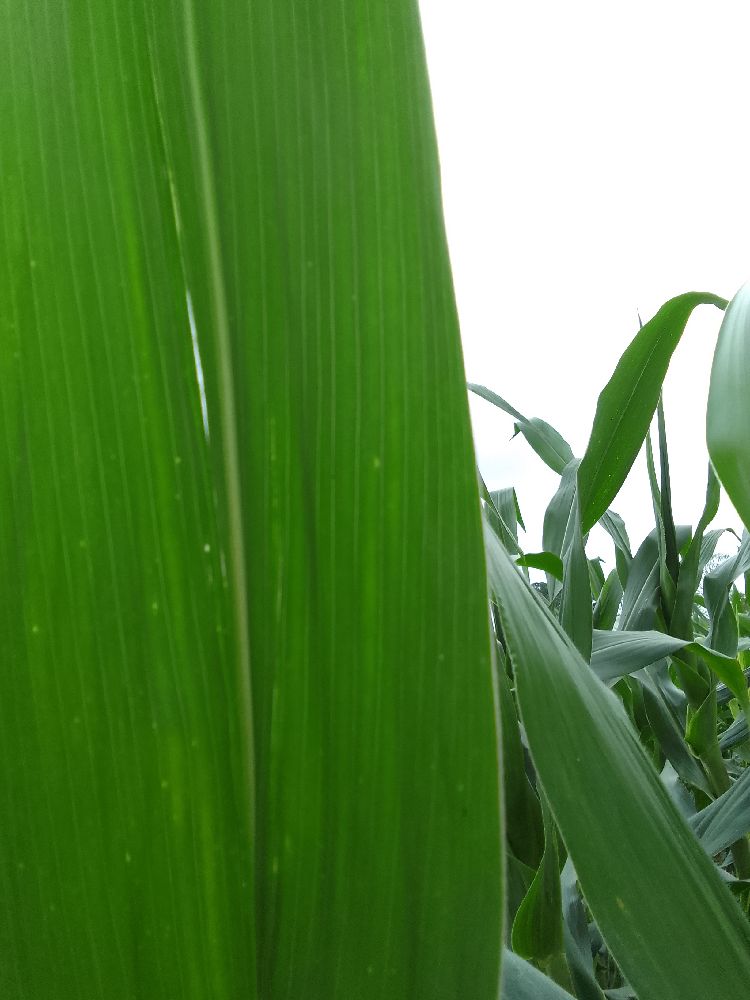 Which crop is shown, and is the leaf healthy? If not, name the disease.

maize, healthy
